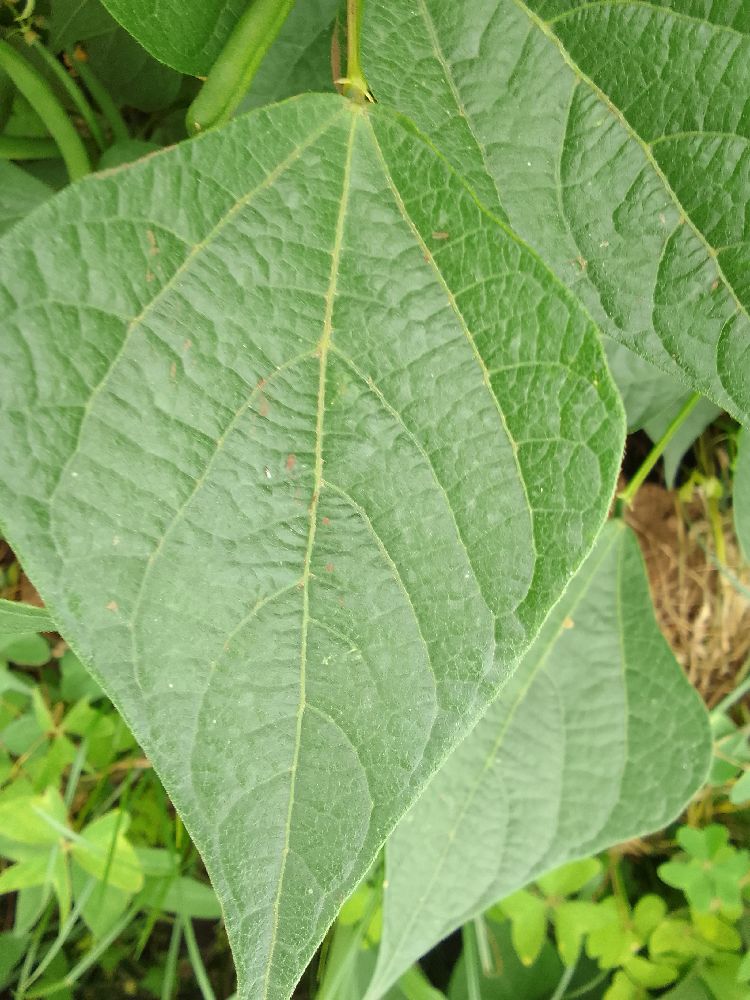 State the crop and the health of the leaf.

common bean, healthy
